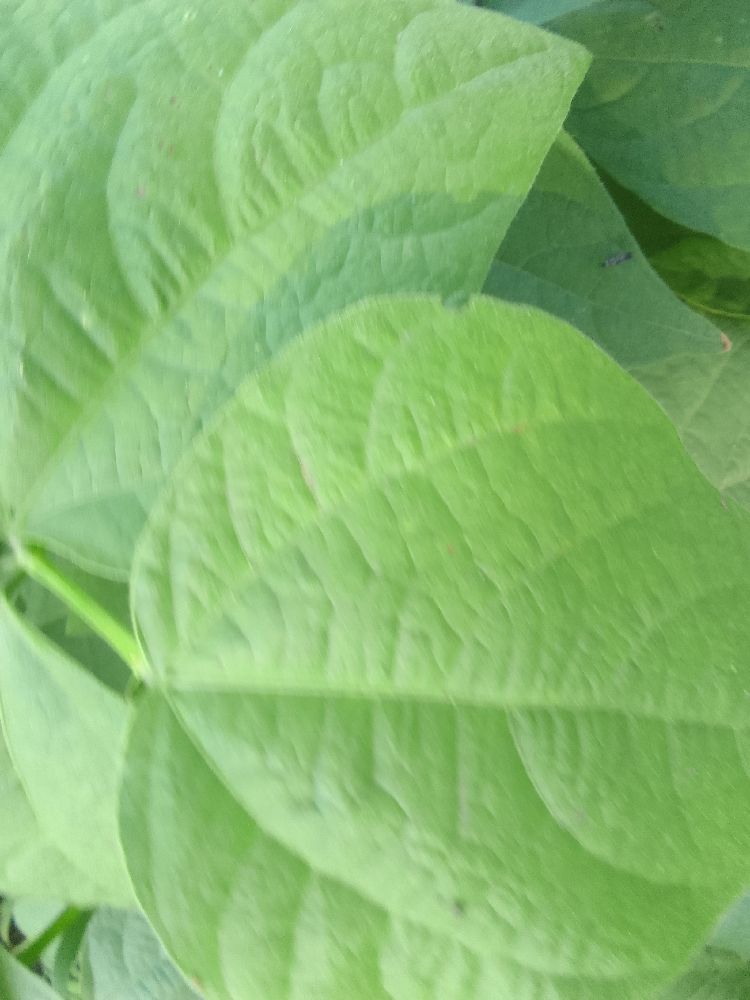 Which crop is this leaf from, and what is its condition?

common bean, healthy
